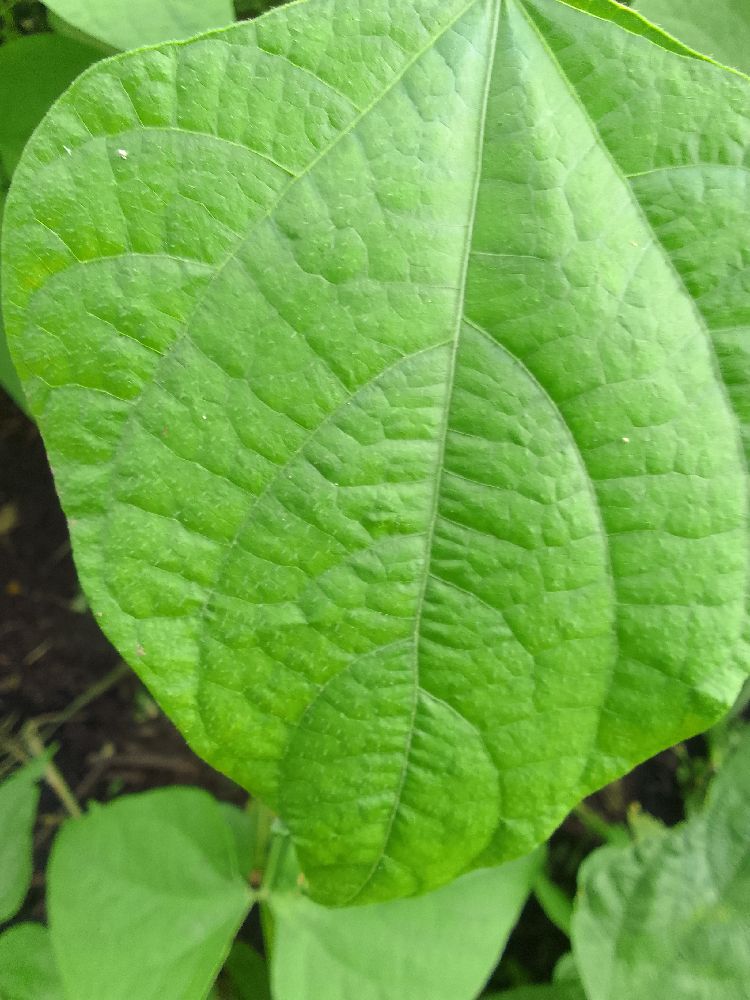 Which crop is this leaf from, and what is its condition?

common bean, healthy
